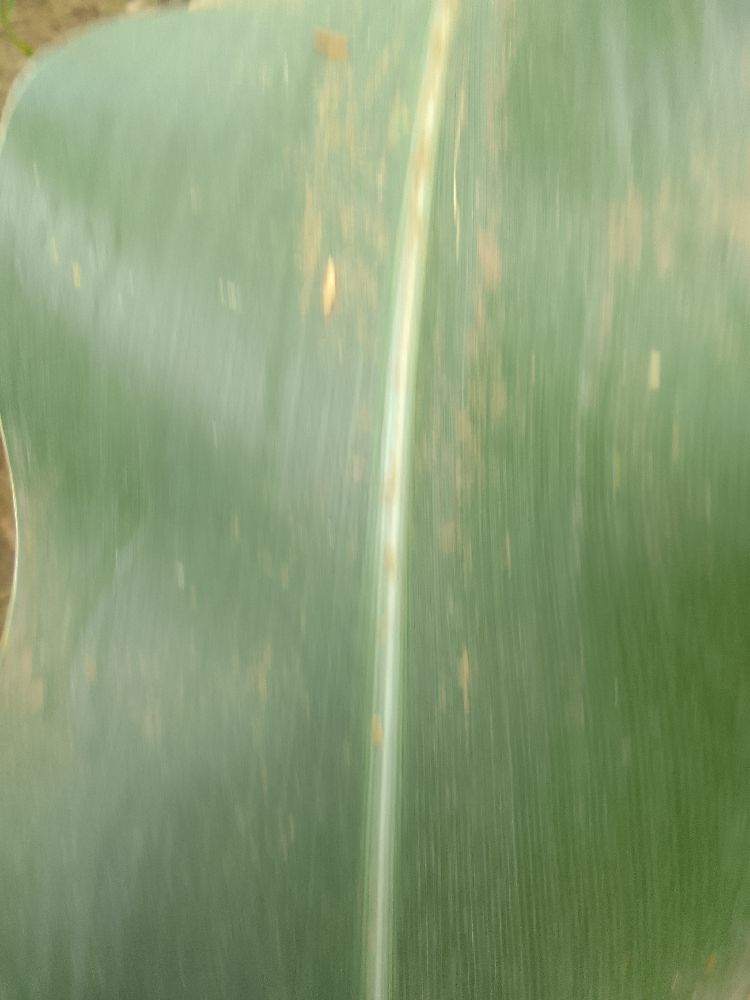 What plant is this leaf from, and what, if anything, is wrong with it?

maize, healthy
